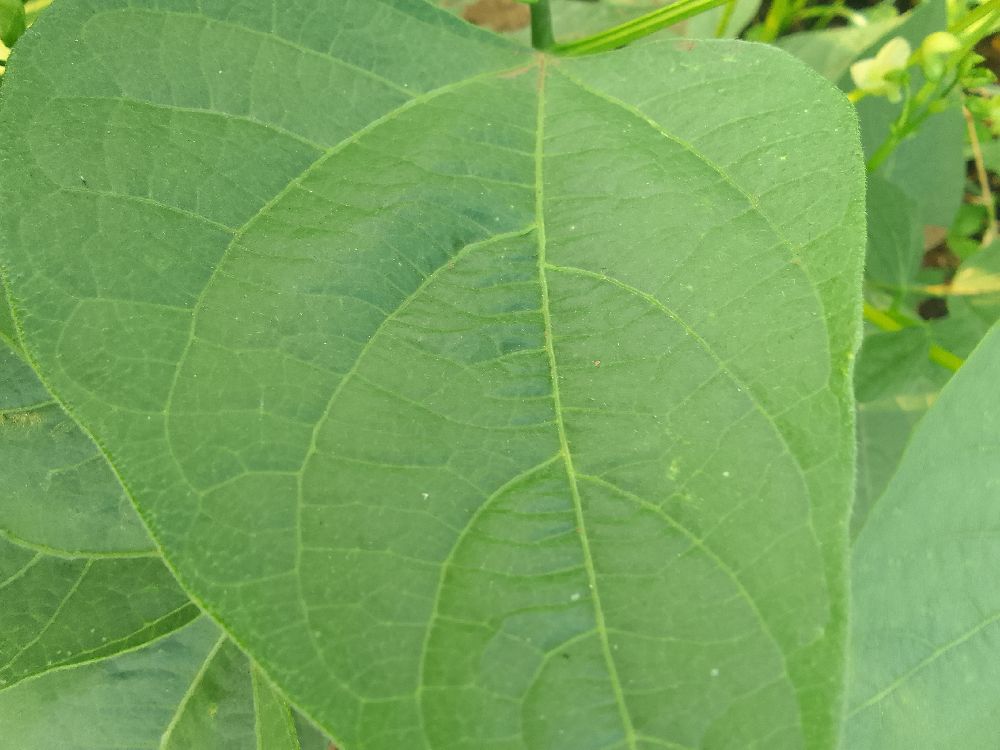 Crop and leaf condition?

common bean, healthy
